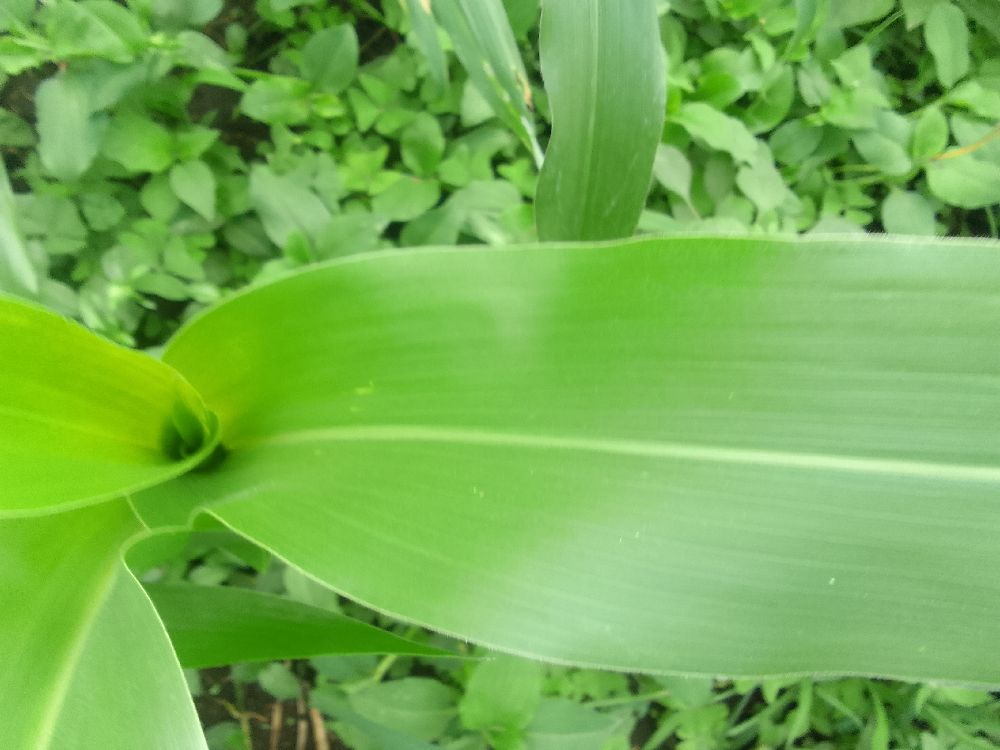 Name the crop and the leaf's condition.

maize, healthy
